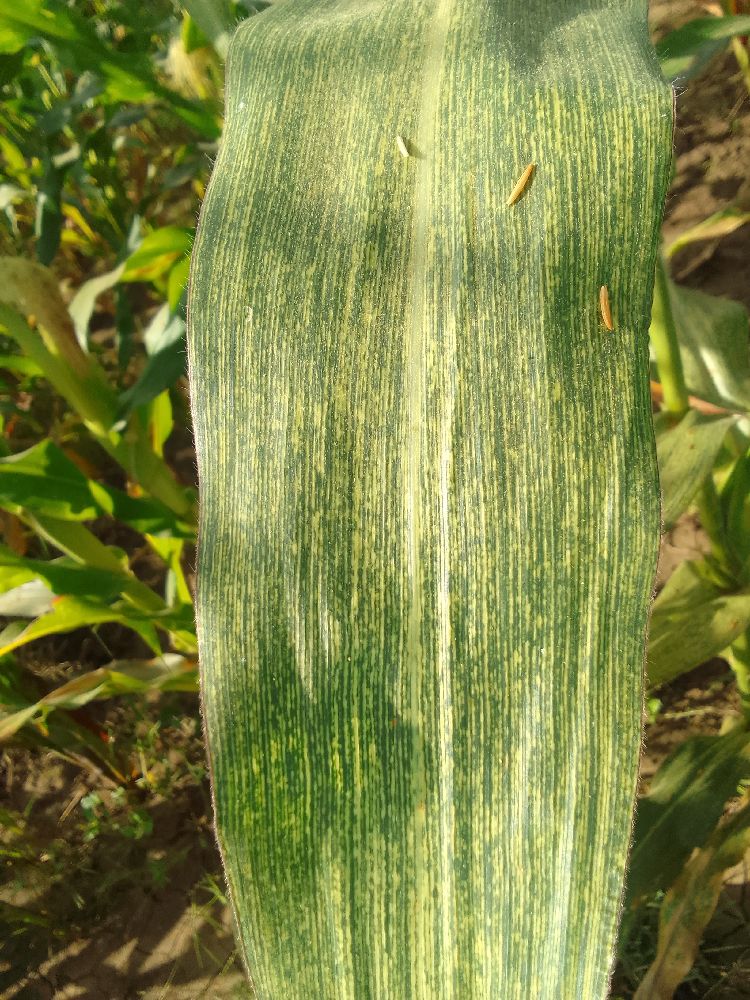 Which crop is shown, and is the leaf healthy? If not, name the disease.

maize, maize streak virus
